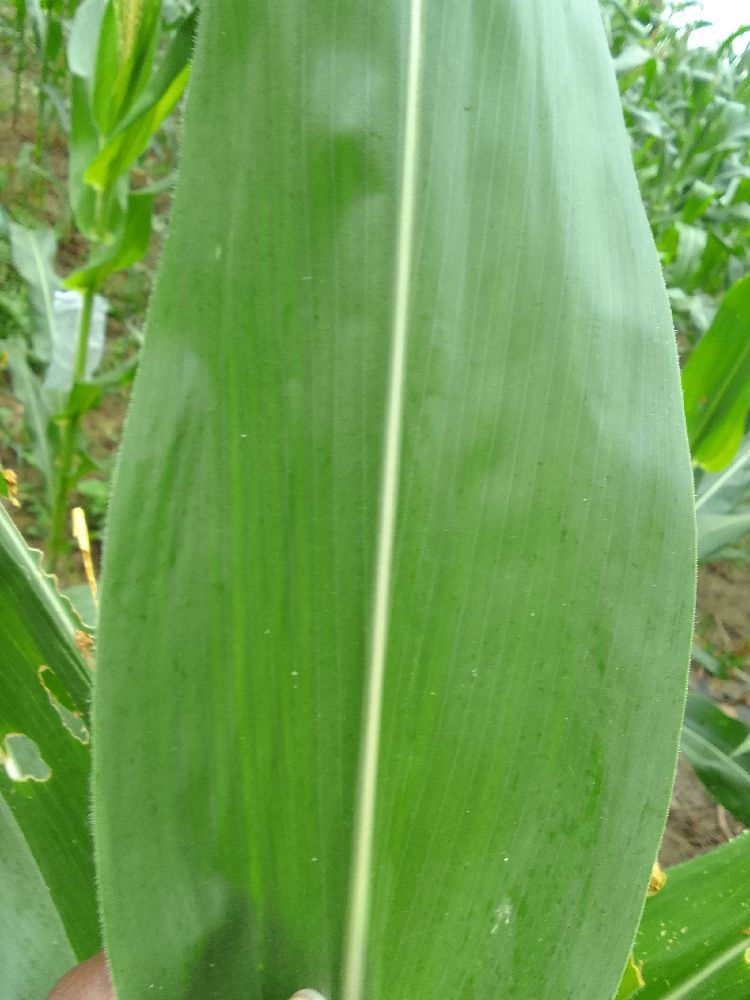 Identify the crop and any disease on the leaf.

maize, healthy
